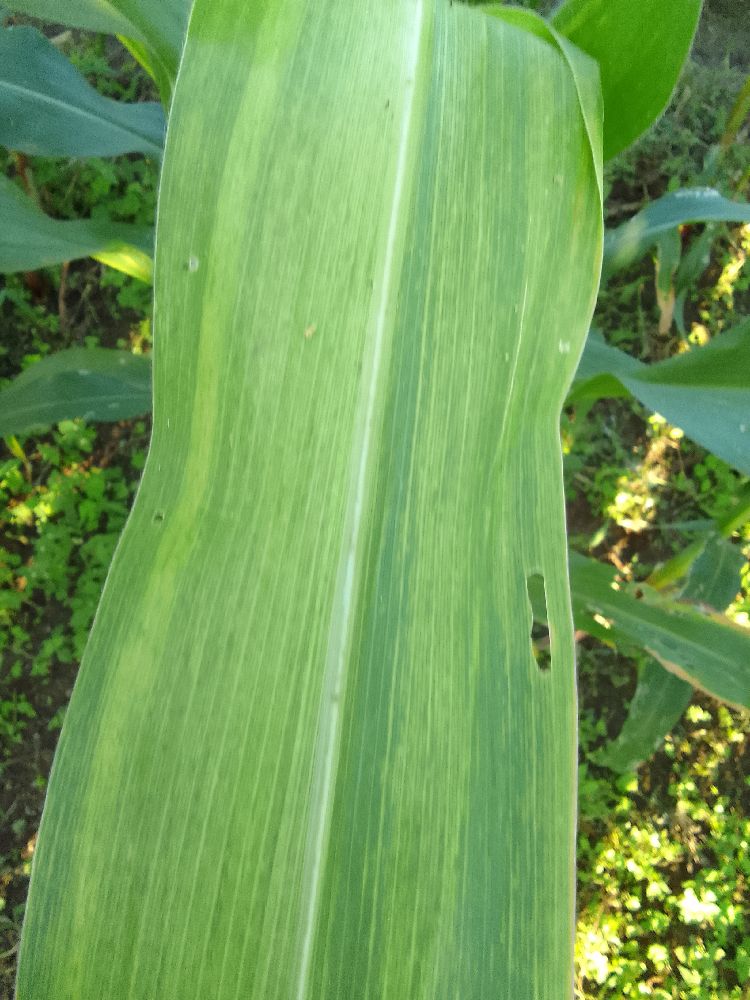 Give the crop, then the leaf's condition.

maize, maize lethal necrosis
